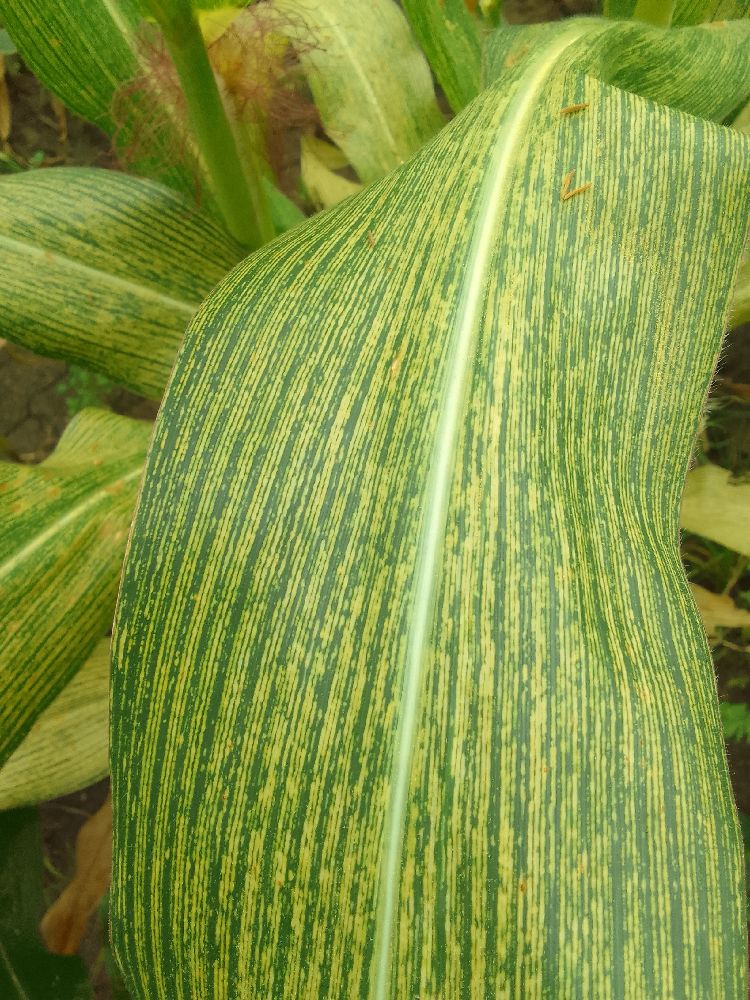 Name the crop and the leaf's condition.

maize, maize streak virus
